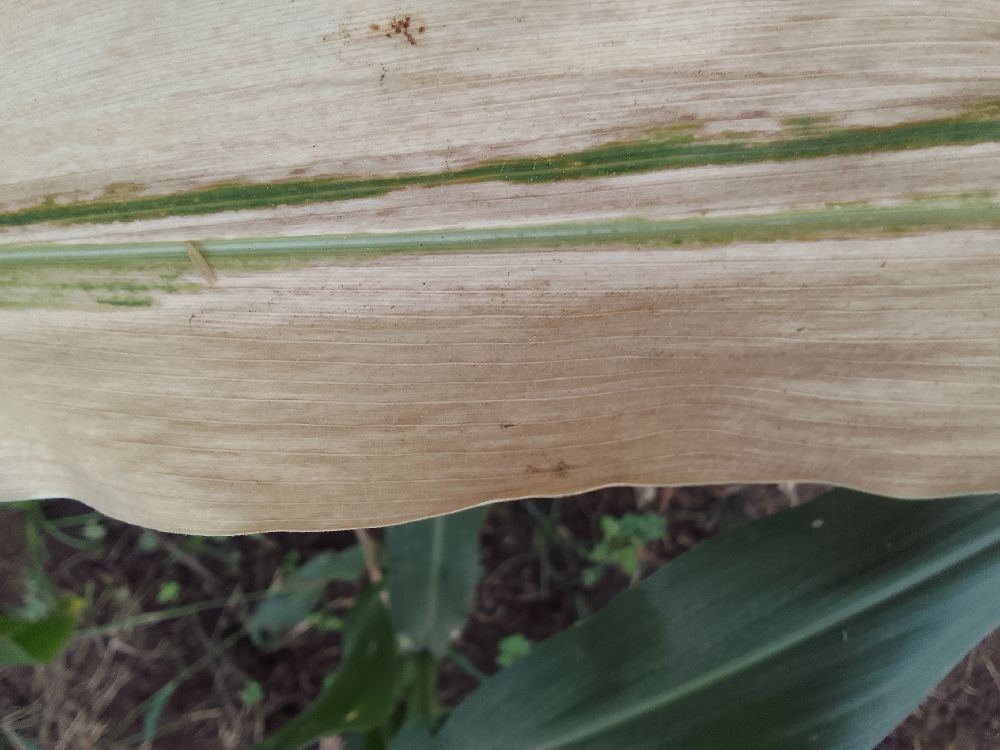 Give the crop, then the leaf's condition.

maize, maize lethal necrosis
